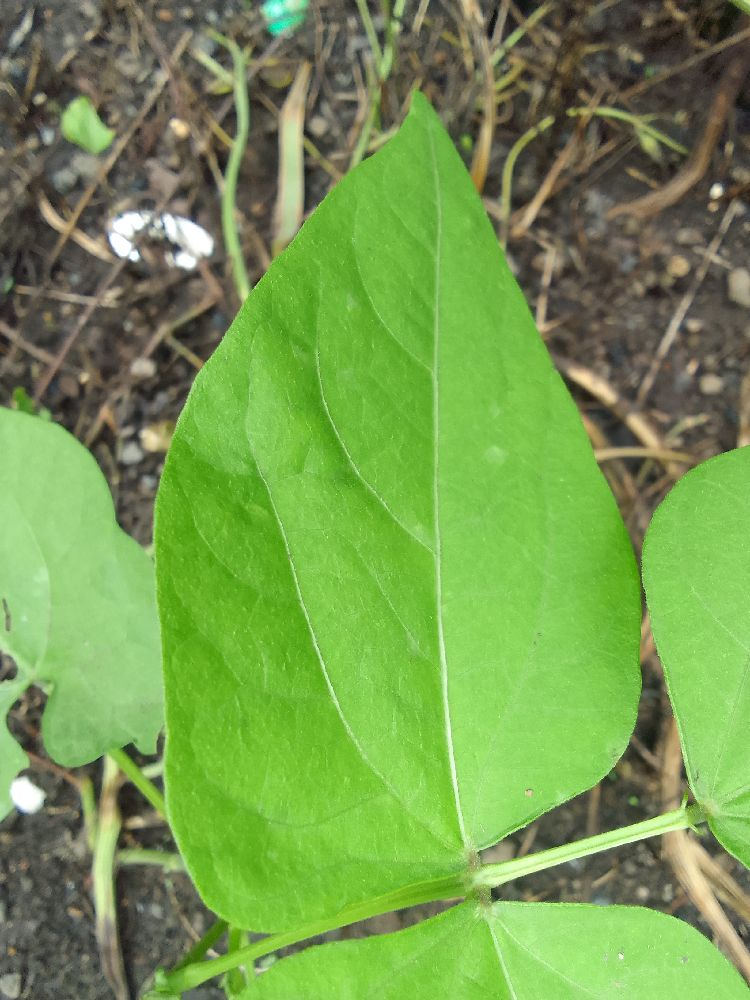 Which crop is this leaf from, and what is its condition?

common bean, healthy
